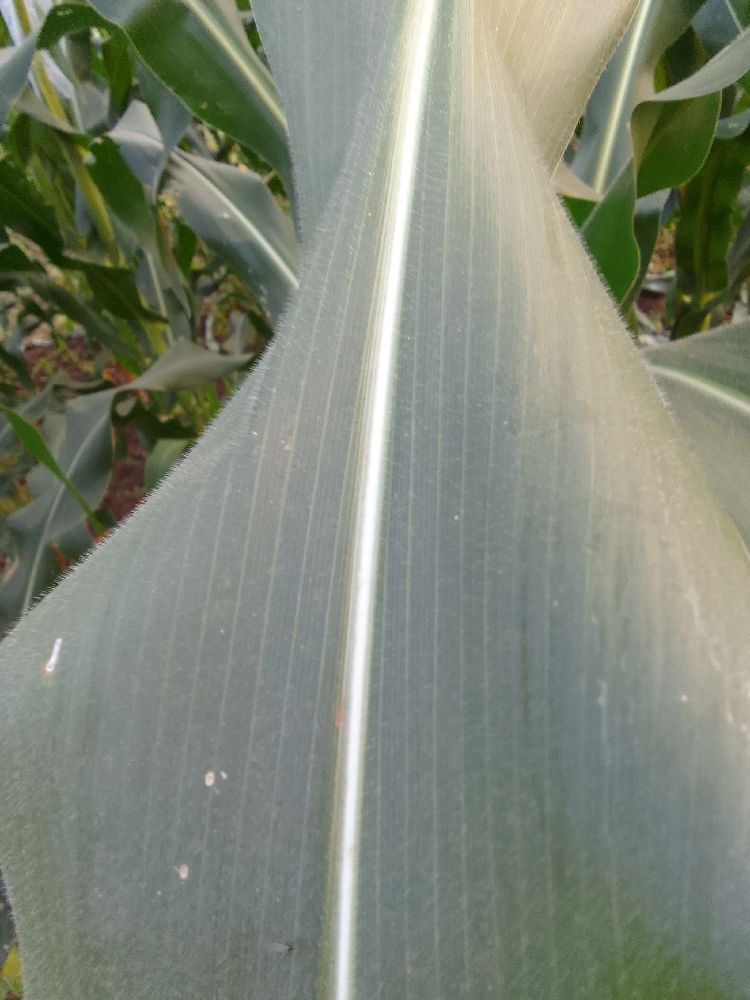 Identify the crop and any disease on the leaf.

maize, healthy
